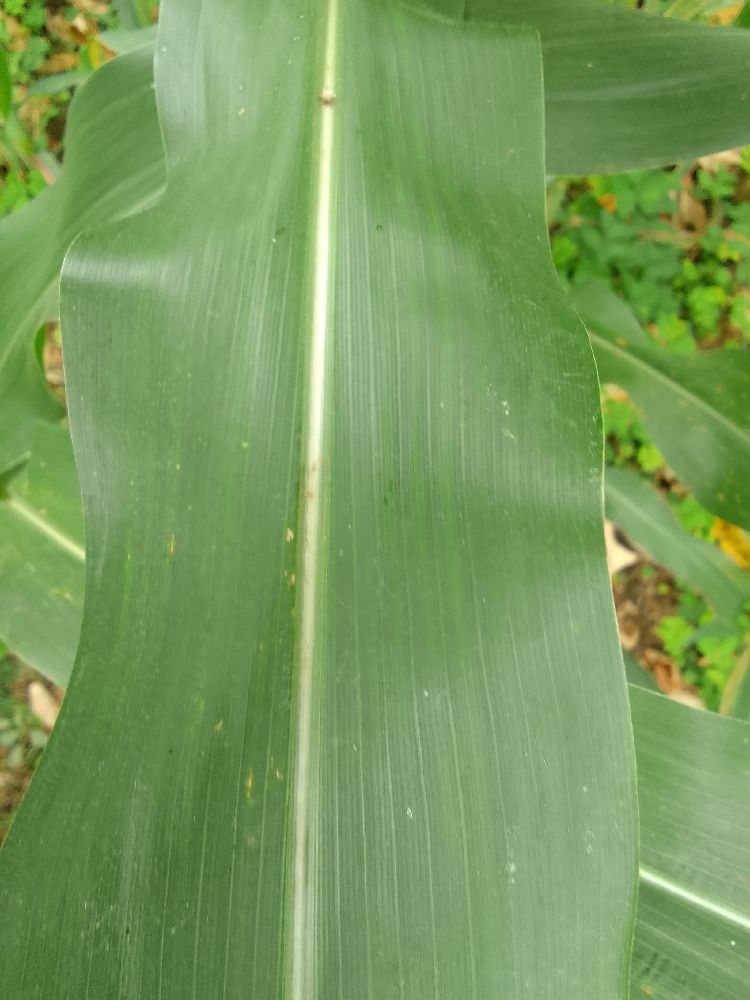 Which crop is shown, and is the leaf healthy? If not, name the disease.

maize, healthy
